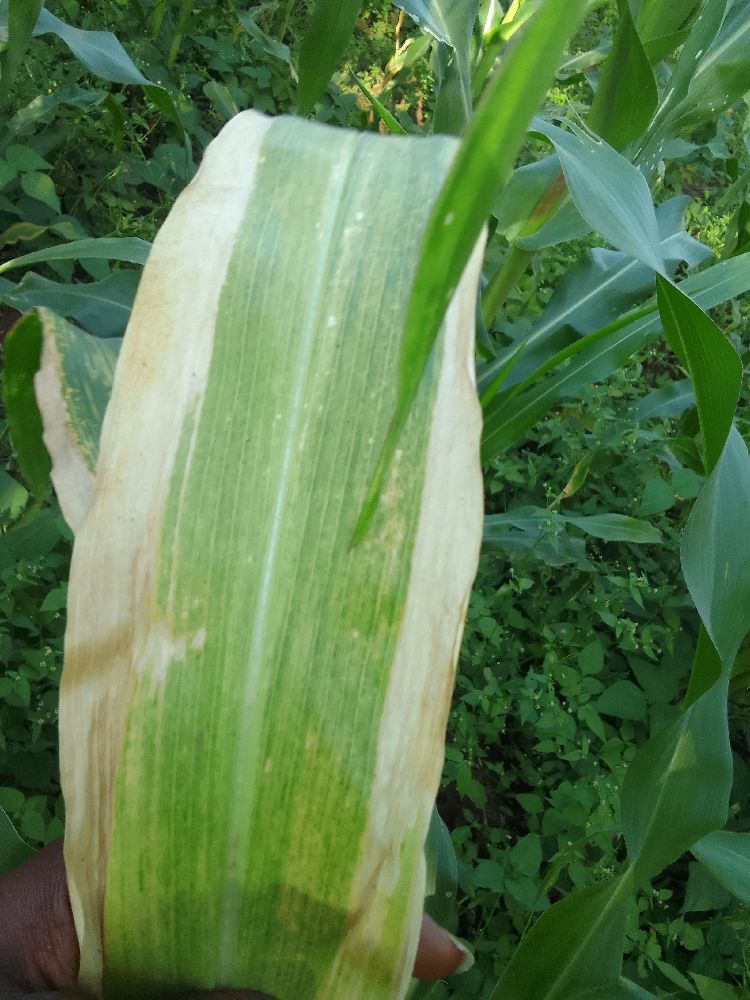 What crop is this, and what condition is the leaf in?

maize, maize lethal necrosis
